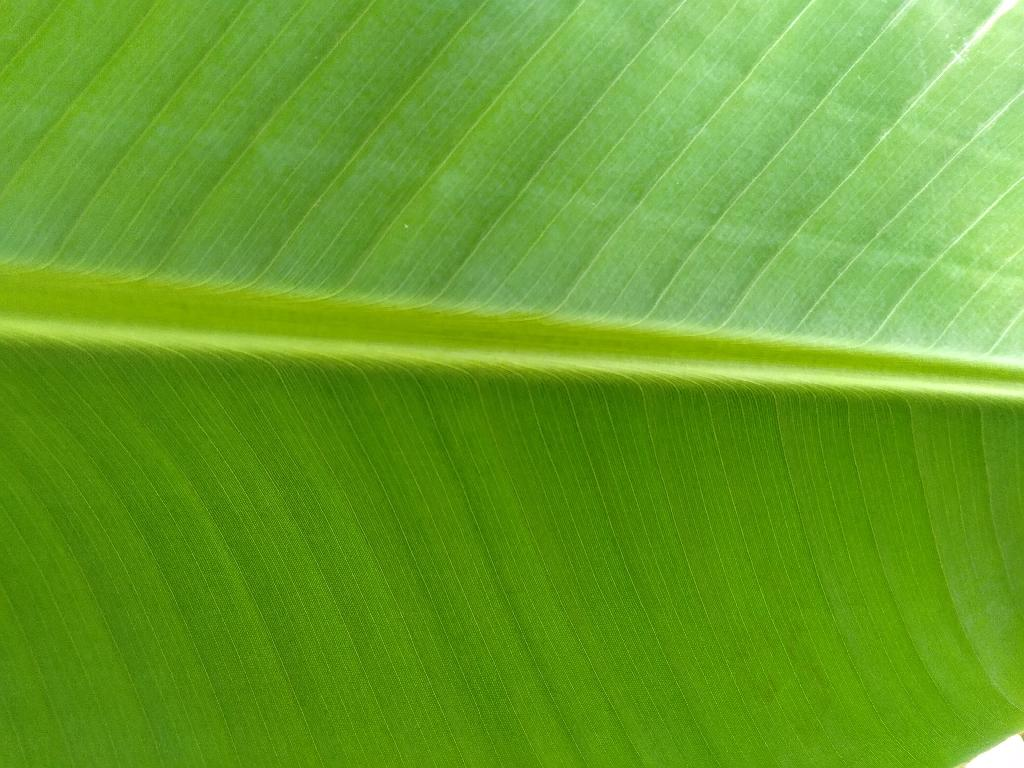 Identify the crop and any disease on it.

banana, healthy
